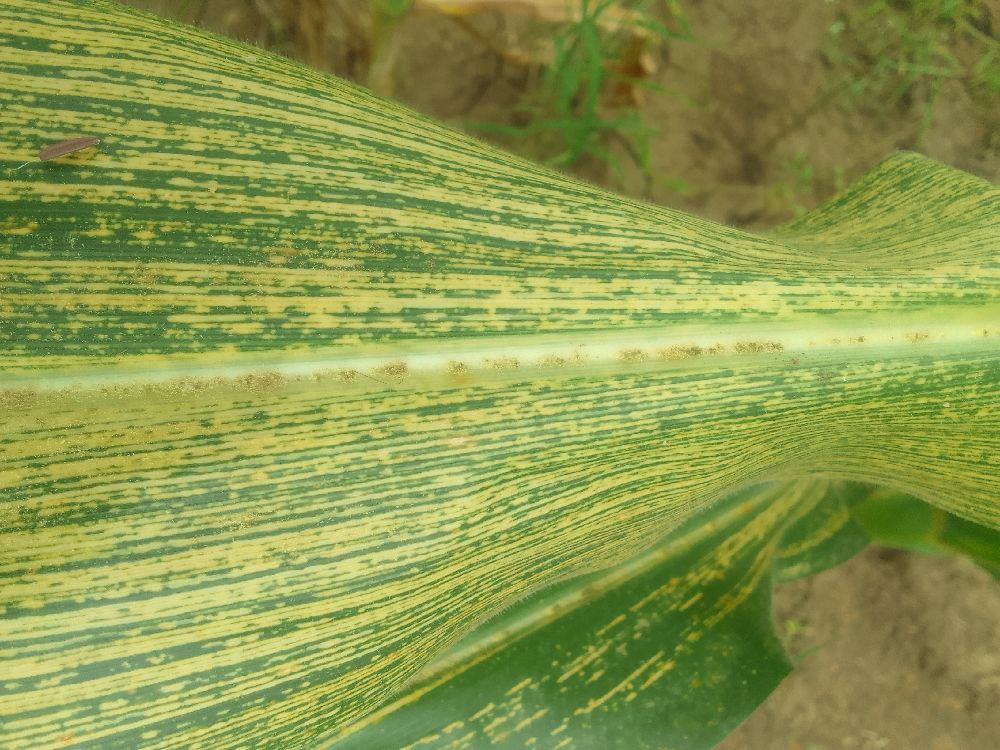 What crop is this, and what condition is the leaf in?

maize, maize streak virus
